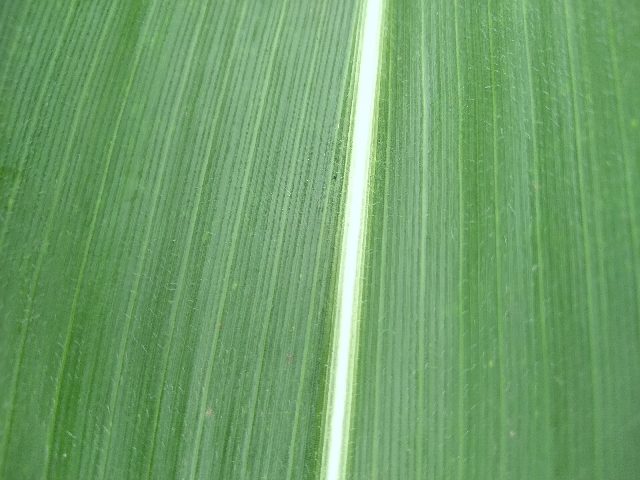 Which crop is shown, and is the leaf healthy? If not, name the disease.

maize, healthy
